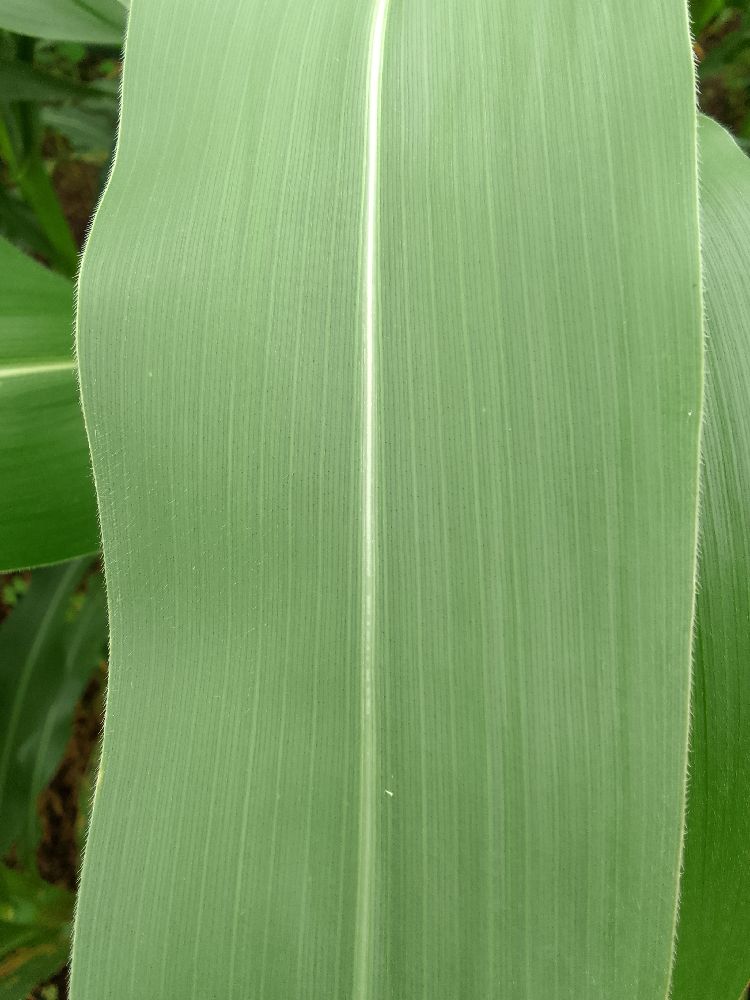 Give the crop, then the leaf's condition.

maize, healthy
